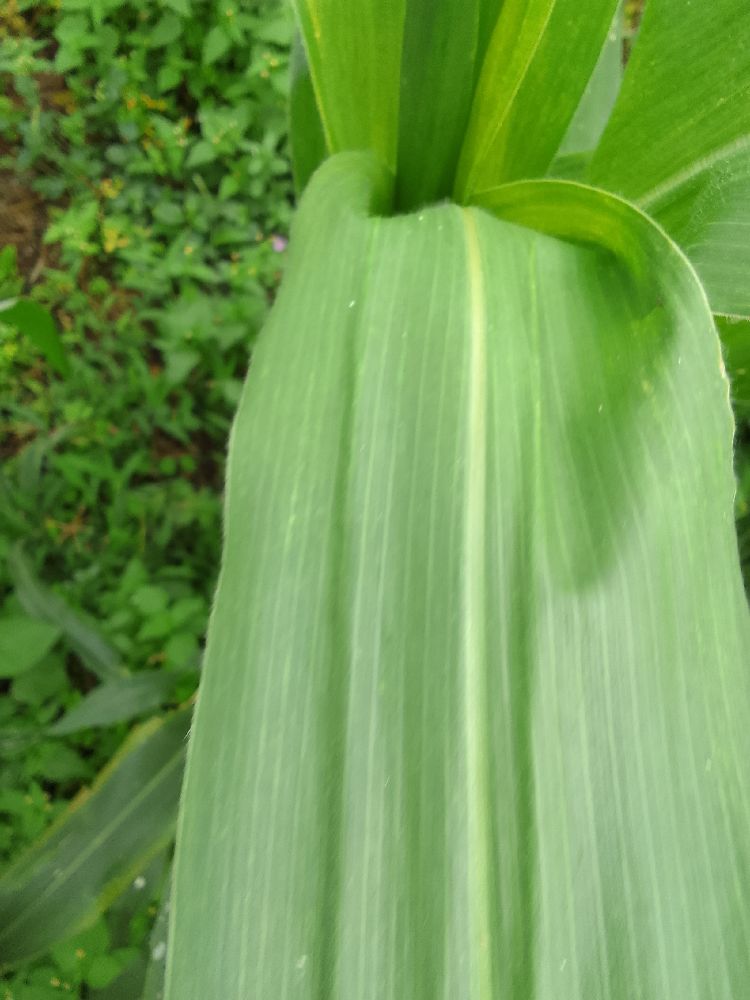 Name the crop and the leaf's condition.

maize, healthy
